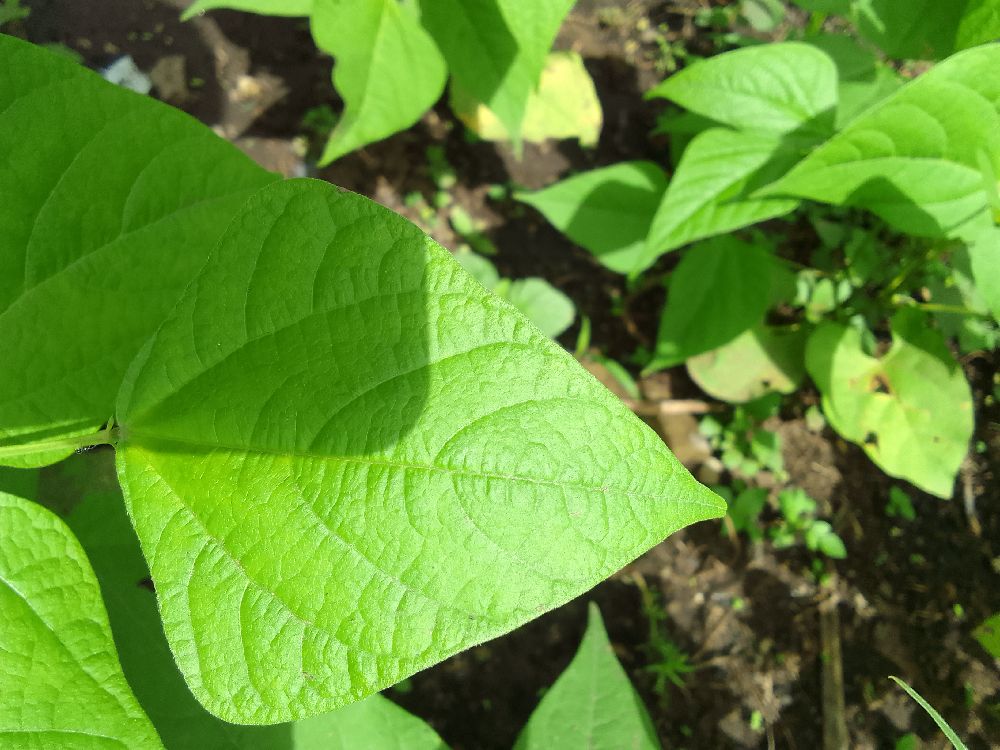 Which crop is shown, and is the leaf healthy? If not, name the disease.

common bean, healthy
